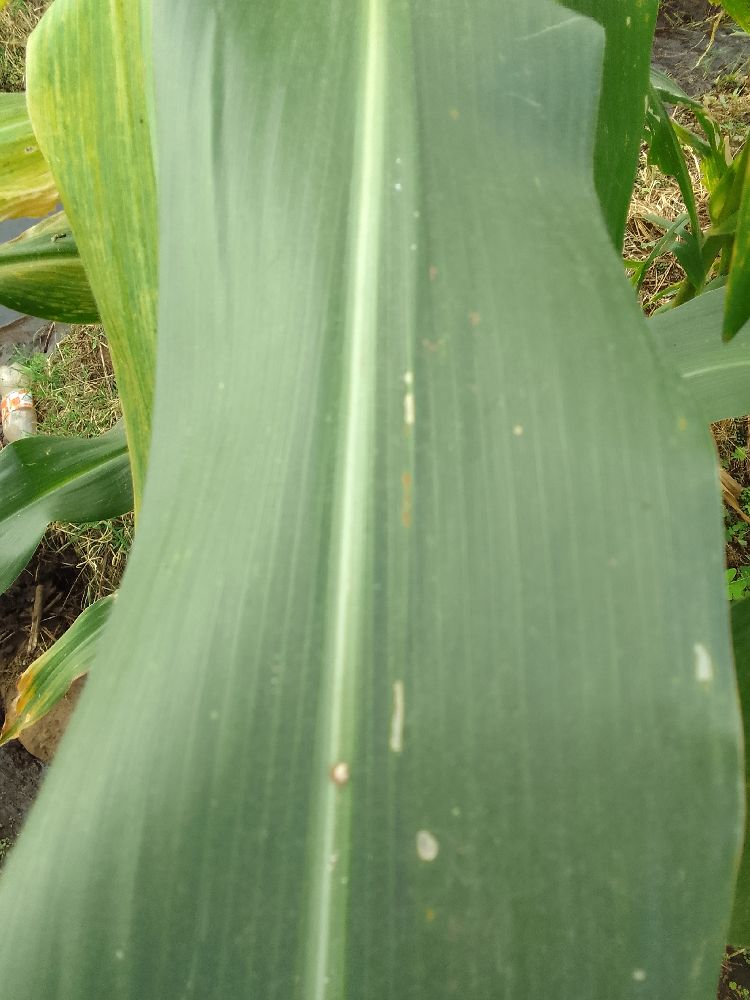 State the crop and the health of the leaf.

maize, healthy
